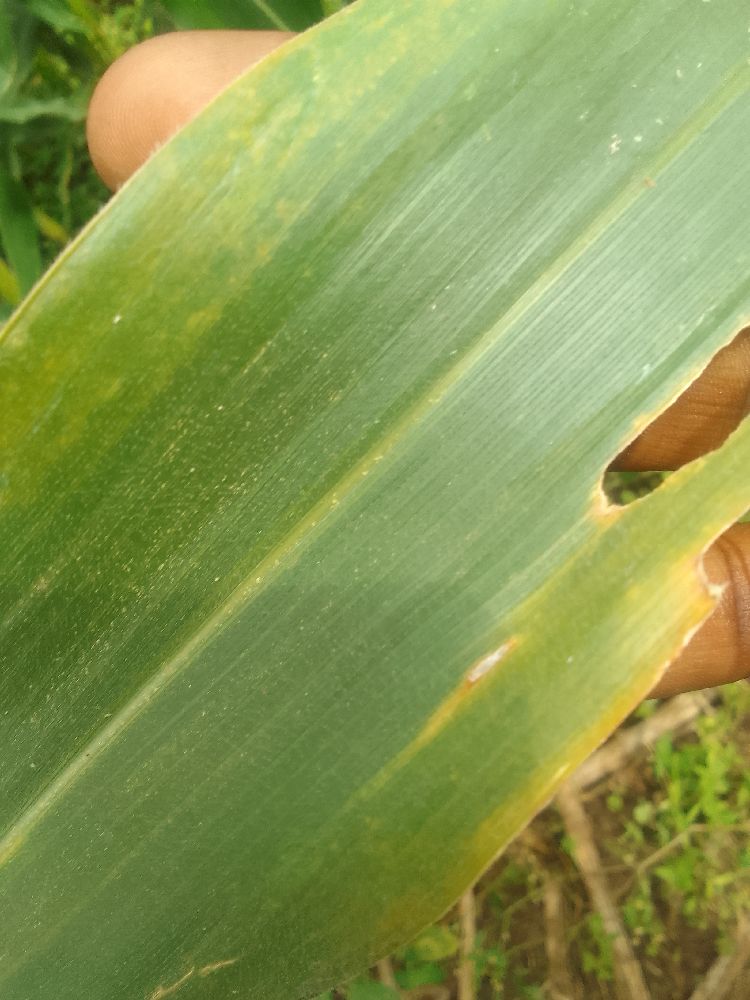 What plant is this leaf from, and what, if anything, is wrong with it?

maize, healthy
